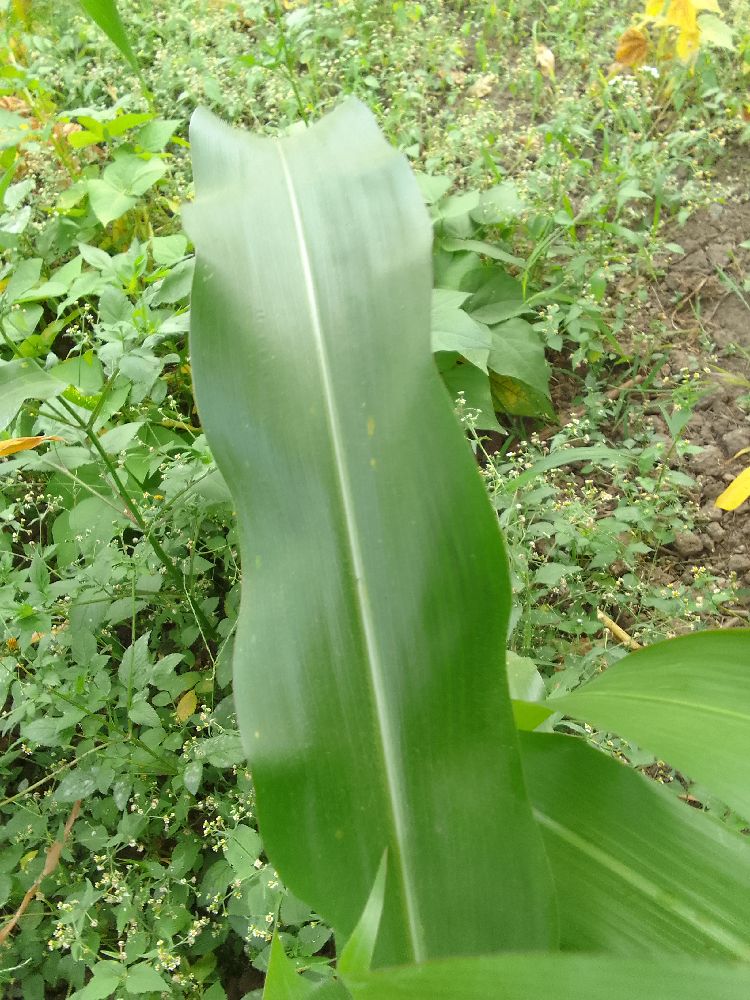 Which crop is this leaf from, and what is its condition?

maize, healthy
